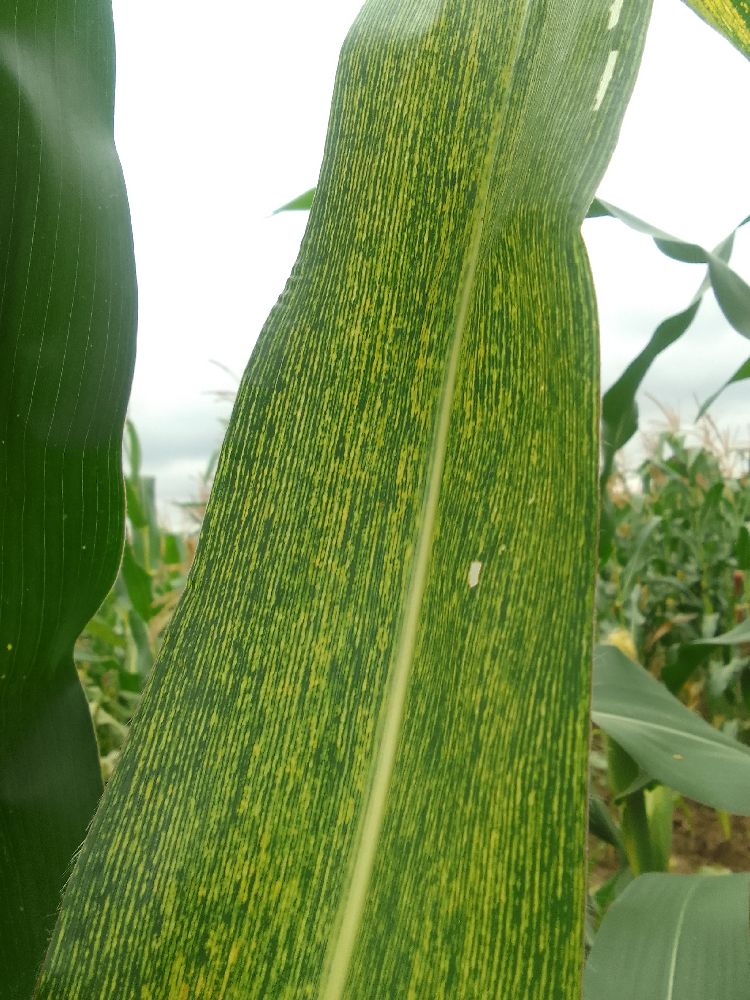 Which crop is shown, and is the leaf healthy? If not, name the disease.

maize, maize streak virus
